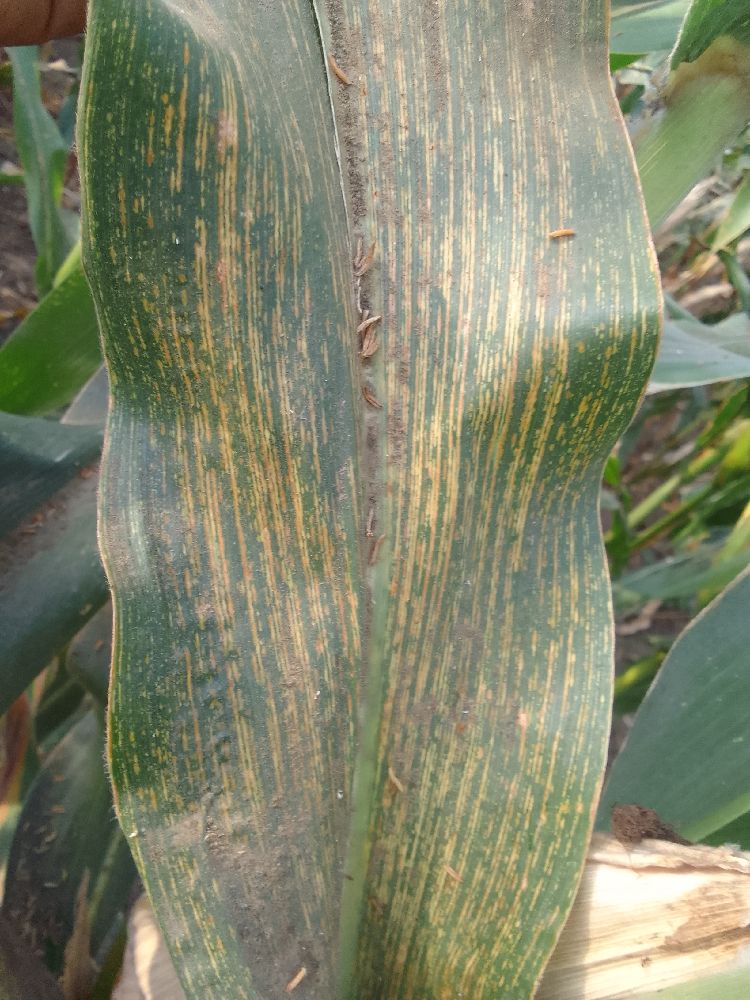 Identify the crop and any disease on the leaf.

maize, maize streak virus
